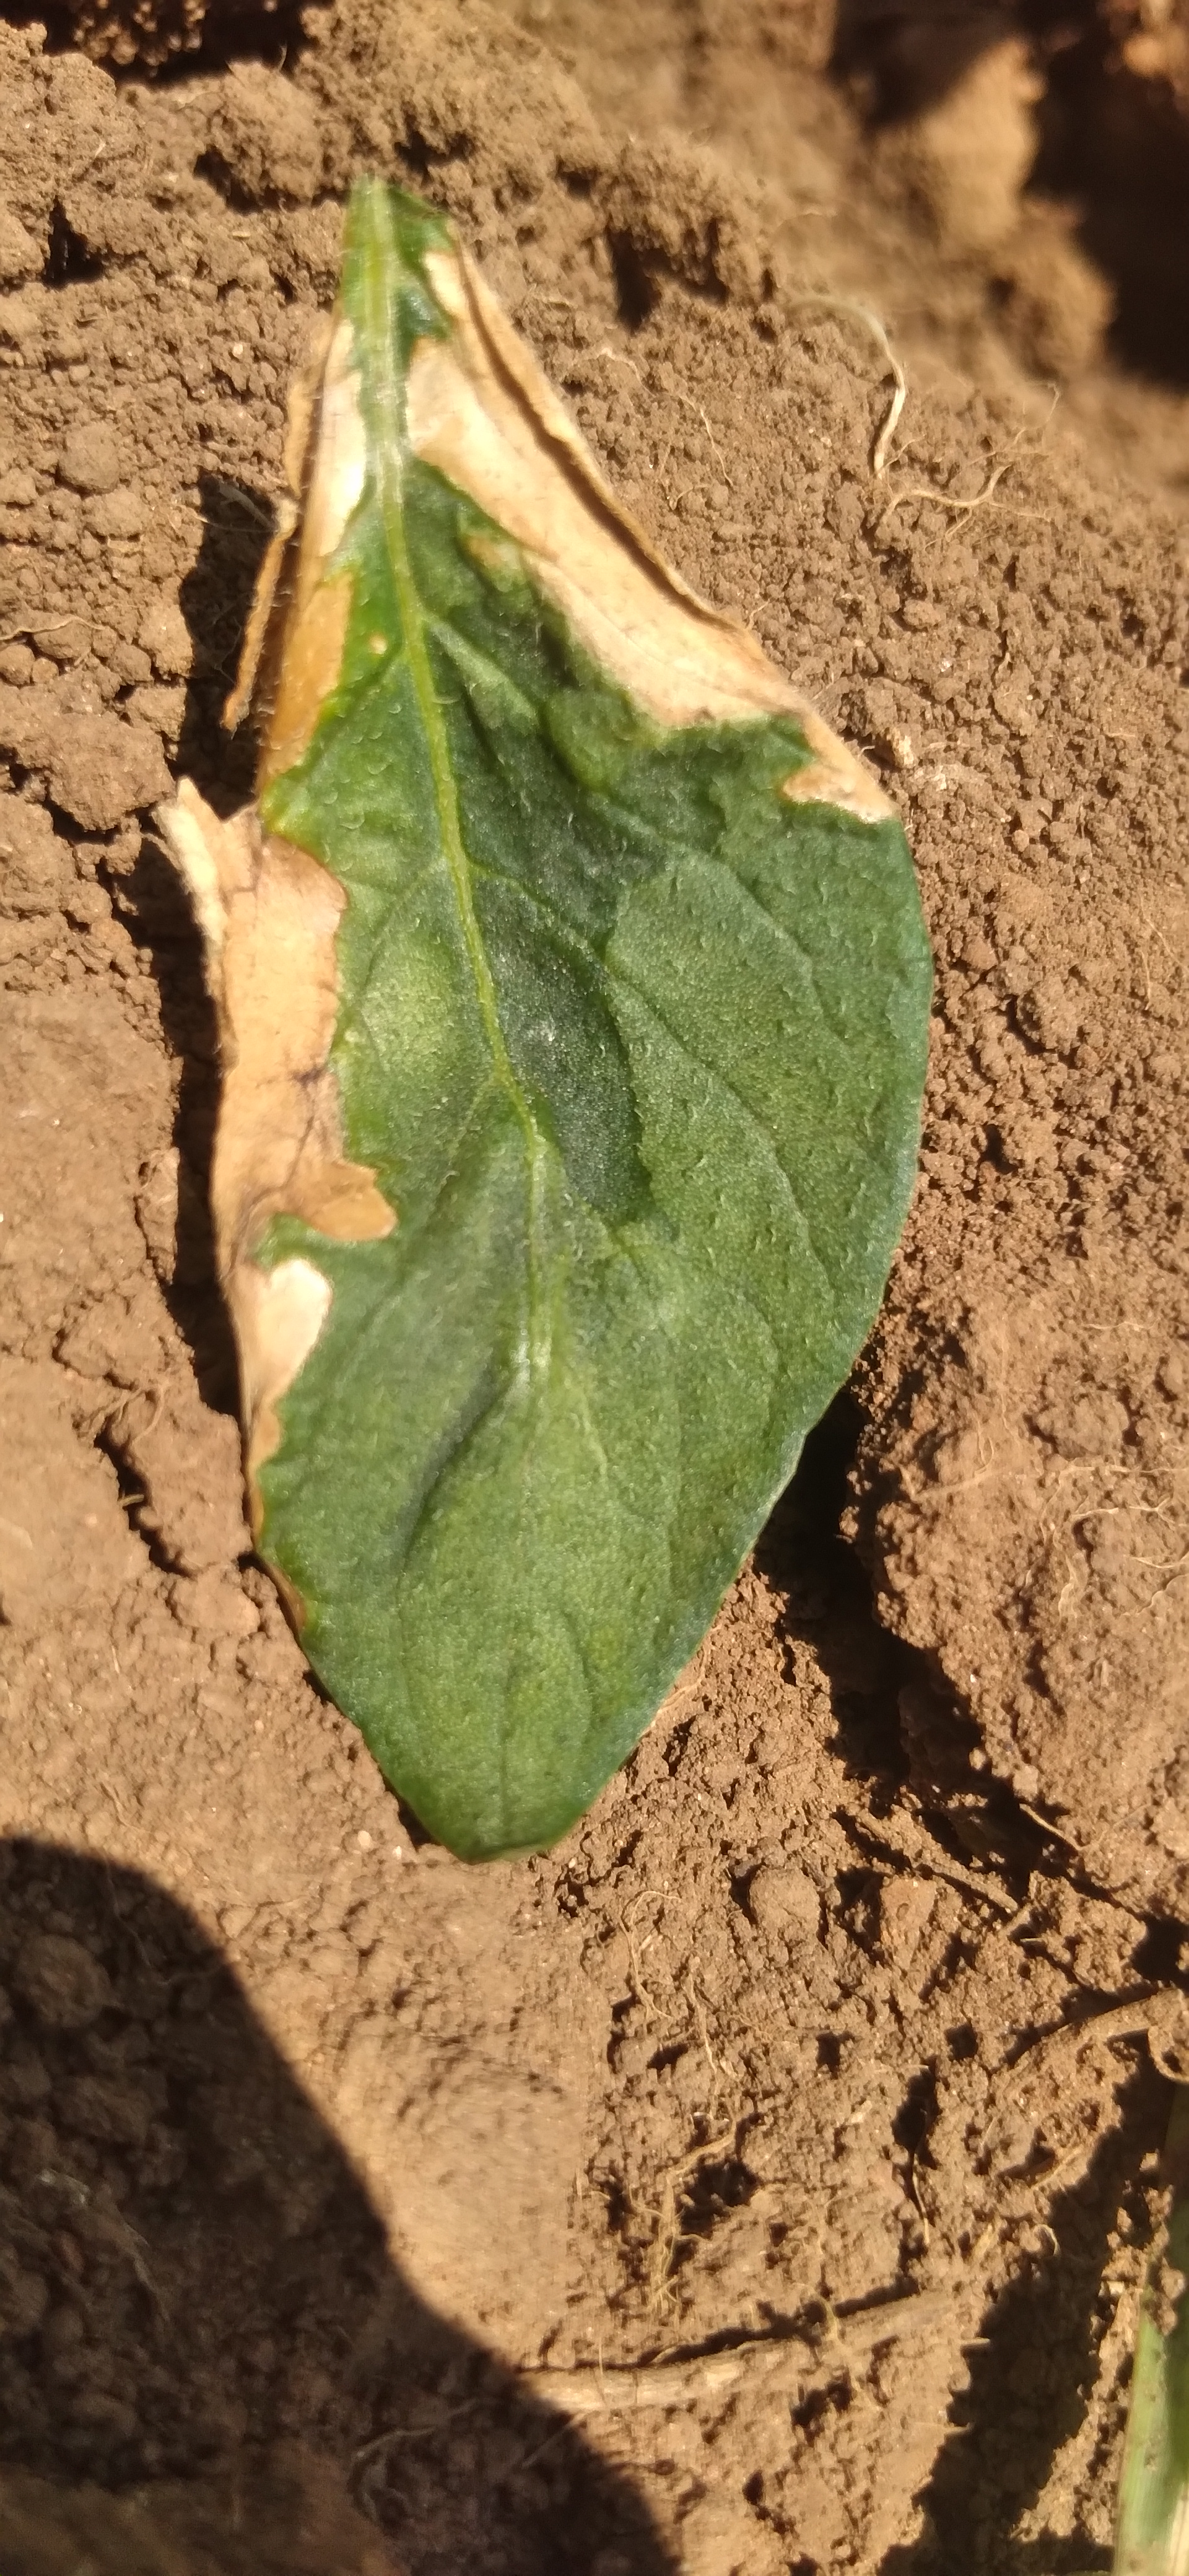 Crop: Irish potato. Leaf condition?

early blight
